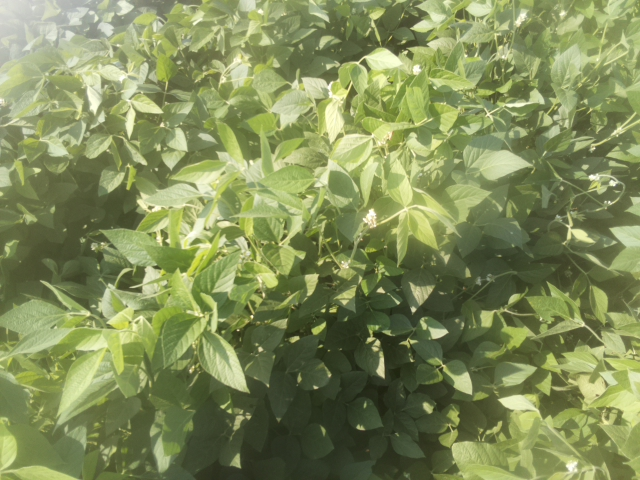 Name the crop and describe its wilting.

soybean, leaves with no wilting
